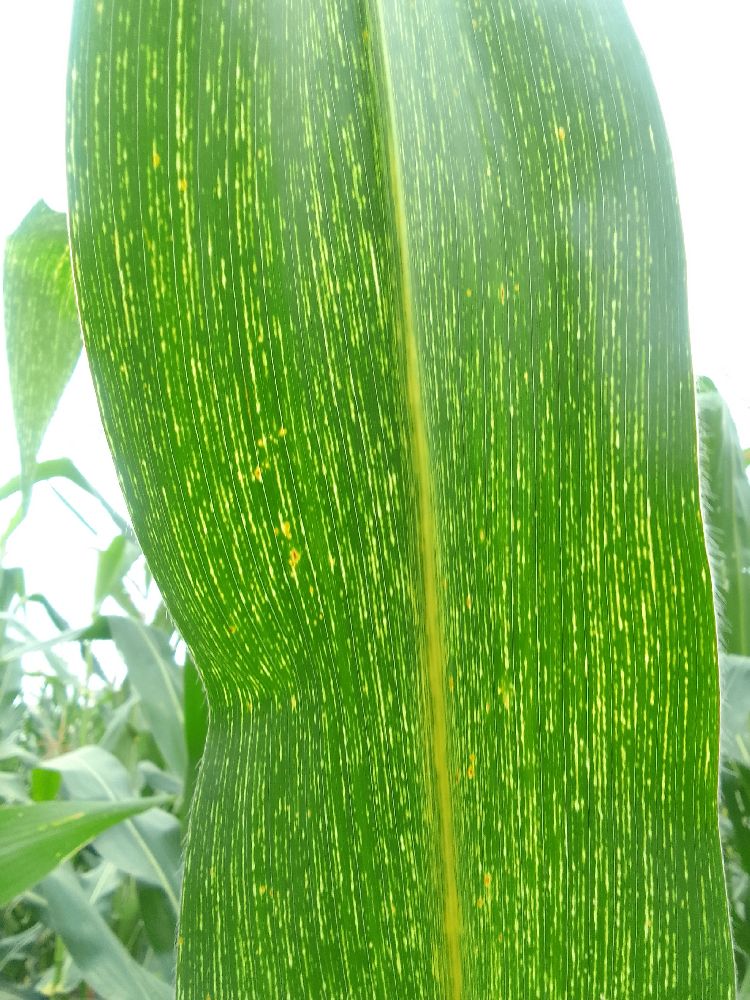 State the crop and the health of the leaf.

maize, maize streak virus
